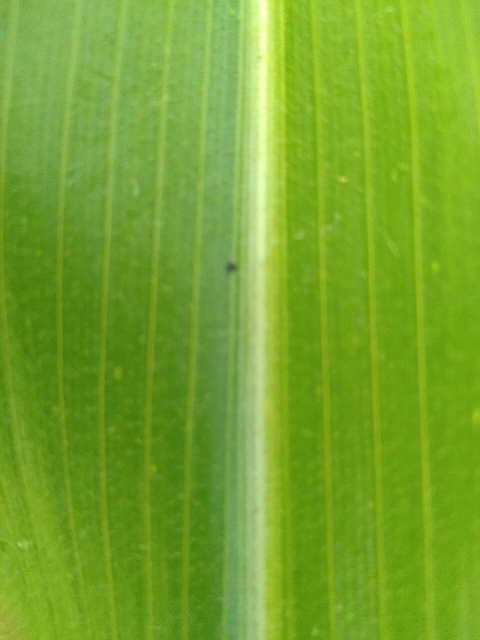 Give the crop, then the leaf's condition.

maize, healthy
